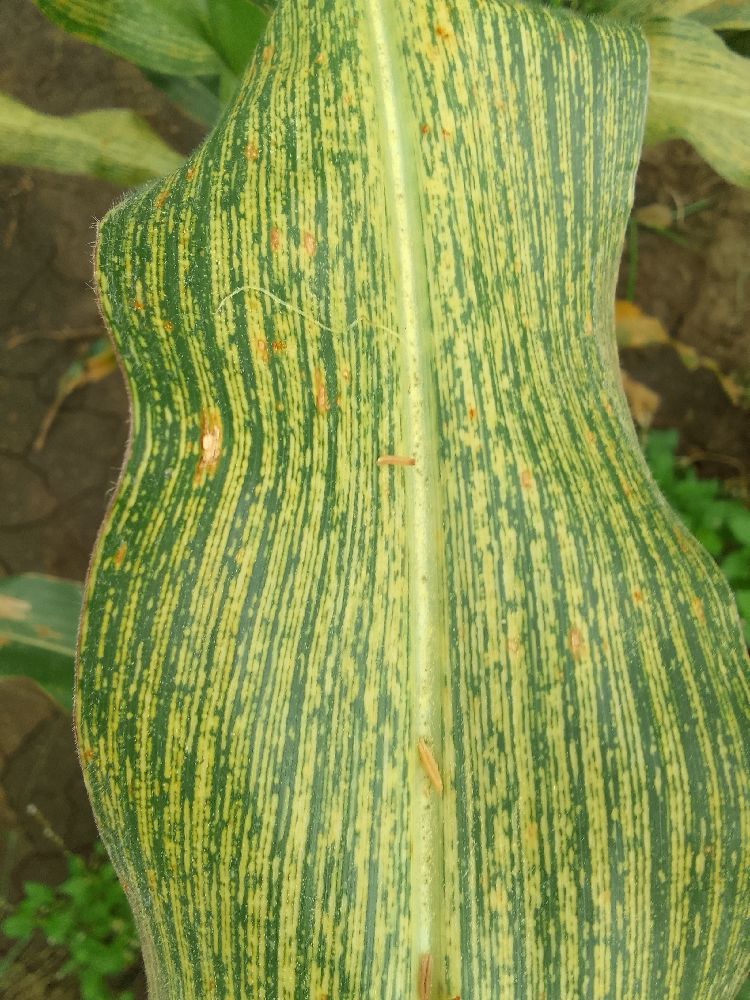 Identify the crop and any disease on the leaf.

maize, maize streak virus
